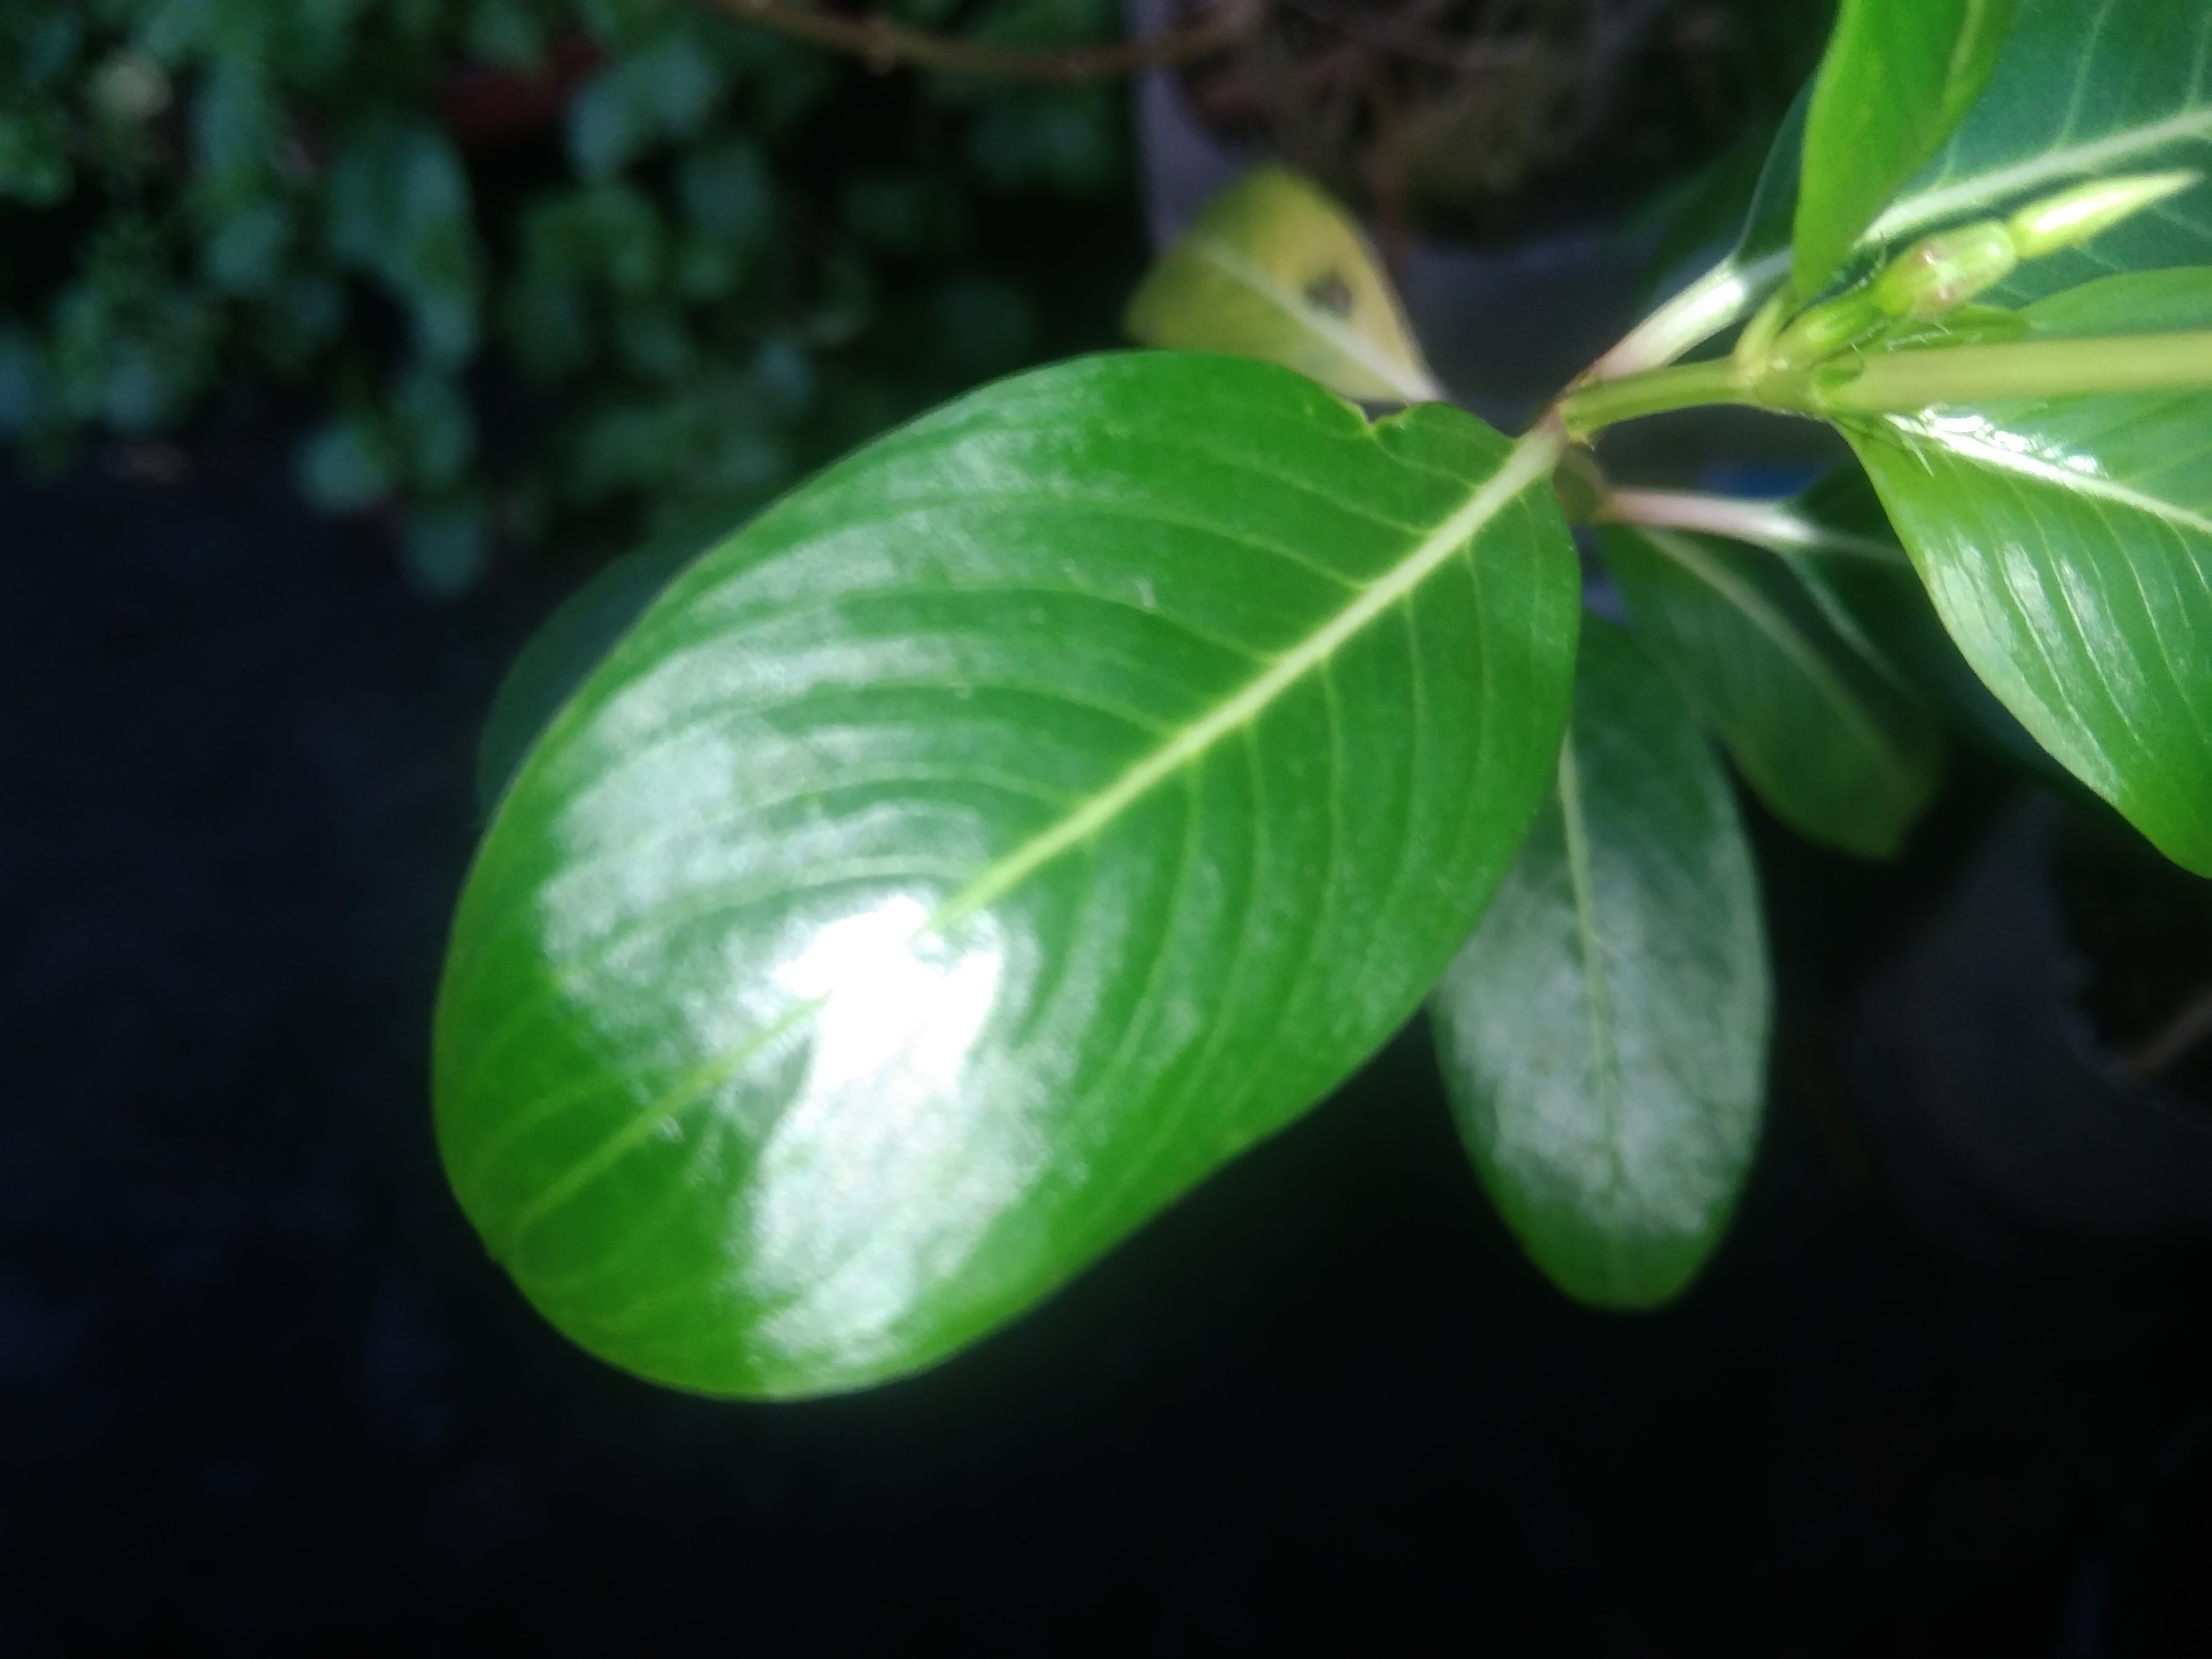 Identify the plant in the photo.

rose periwinkle
